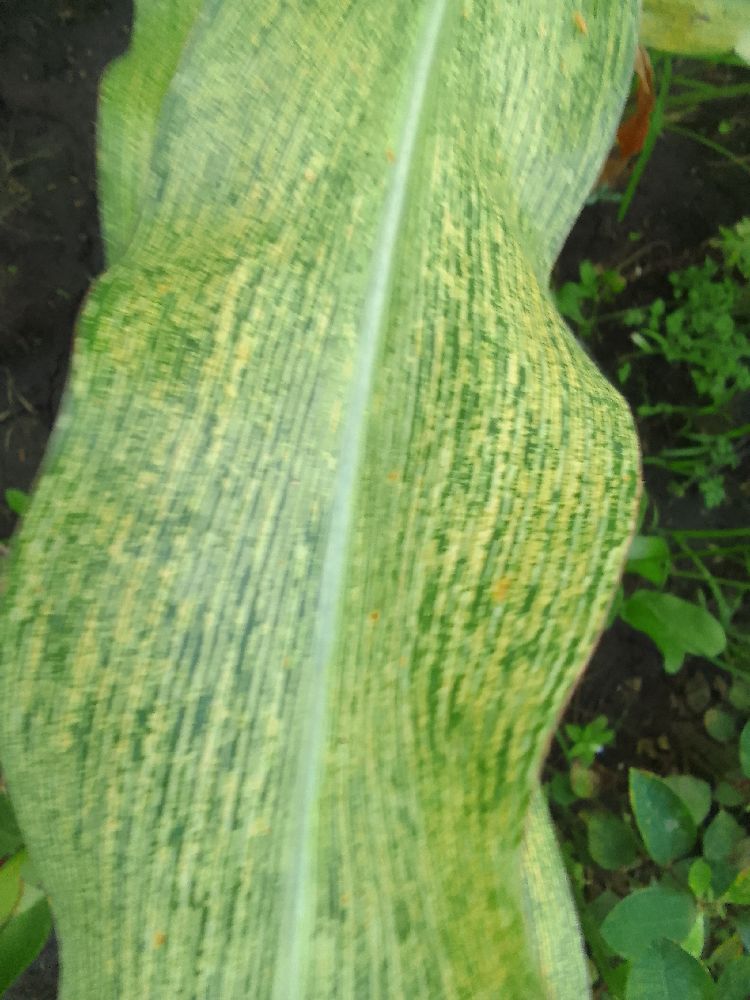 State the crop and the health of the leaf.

maize, maize streak virus
